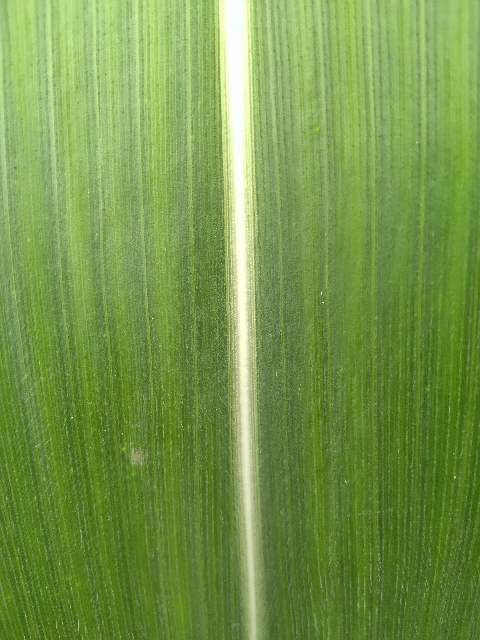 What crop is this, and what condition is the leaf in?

maize, healthy
